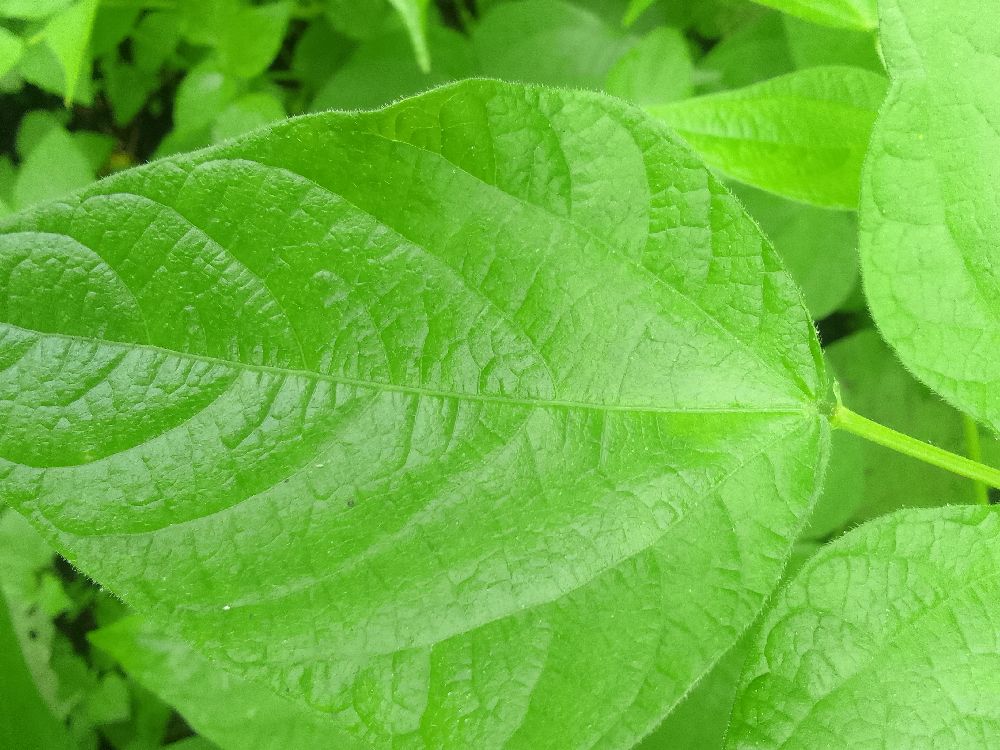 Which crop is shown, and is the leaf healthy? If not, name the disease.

common bean, healthy
